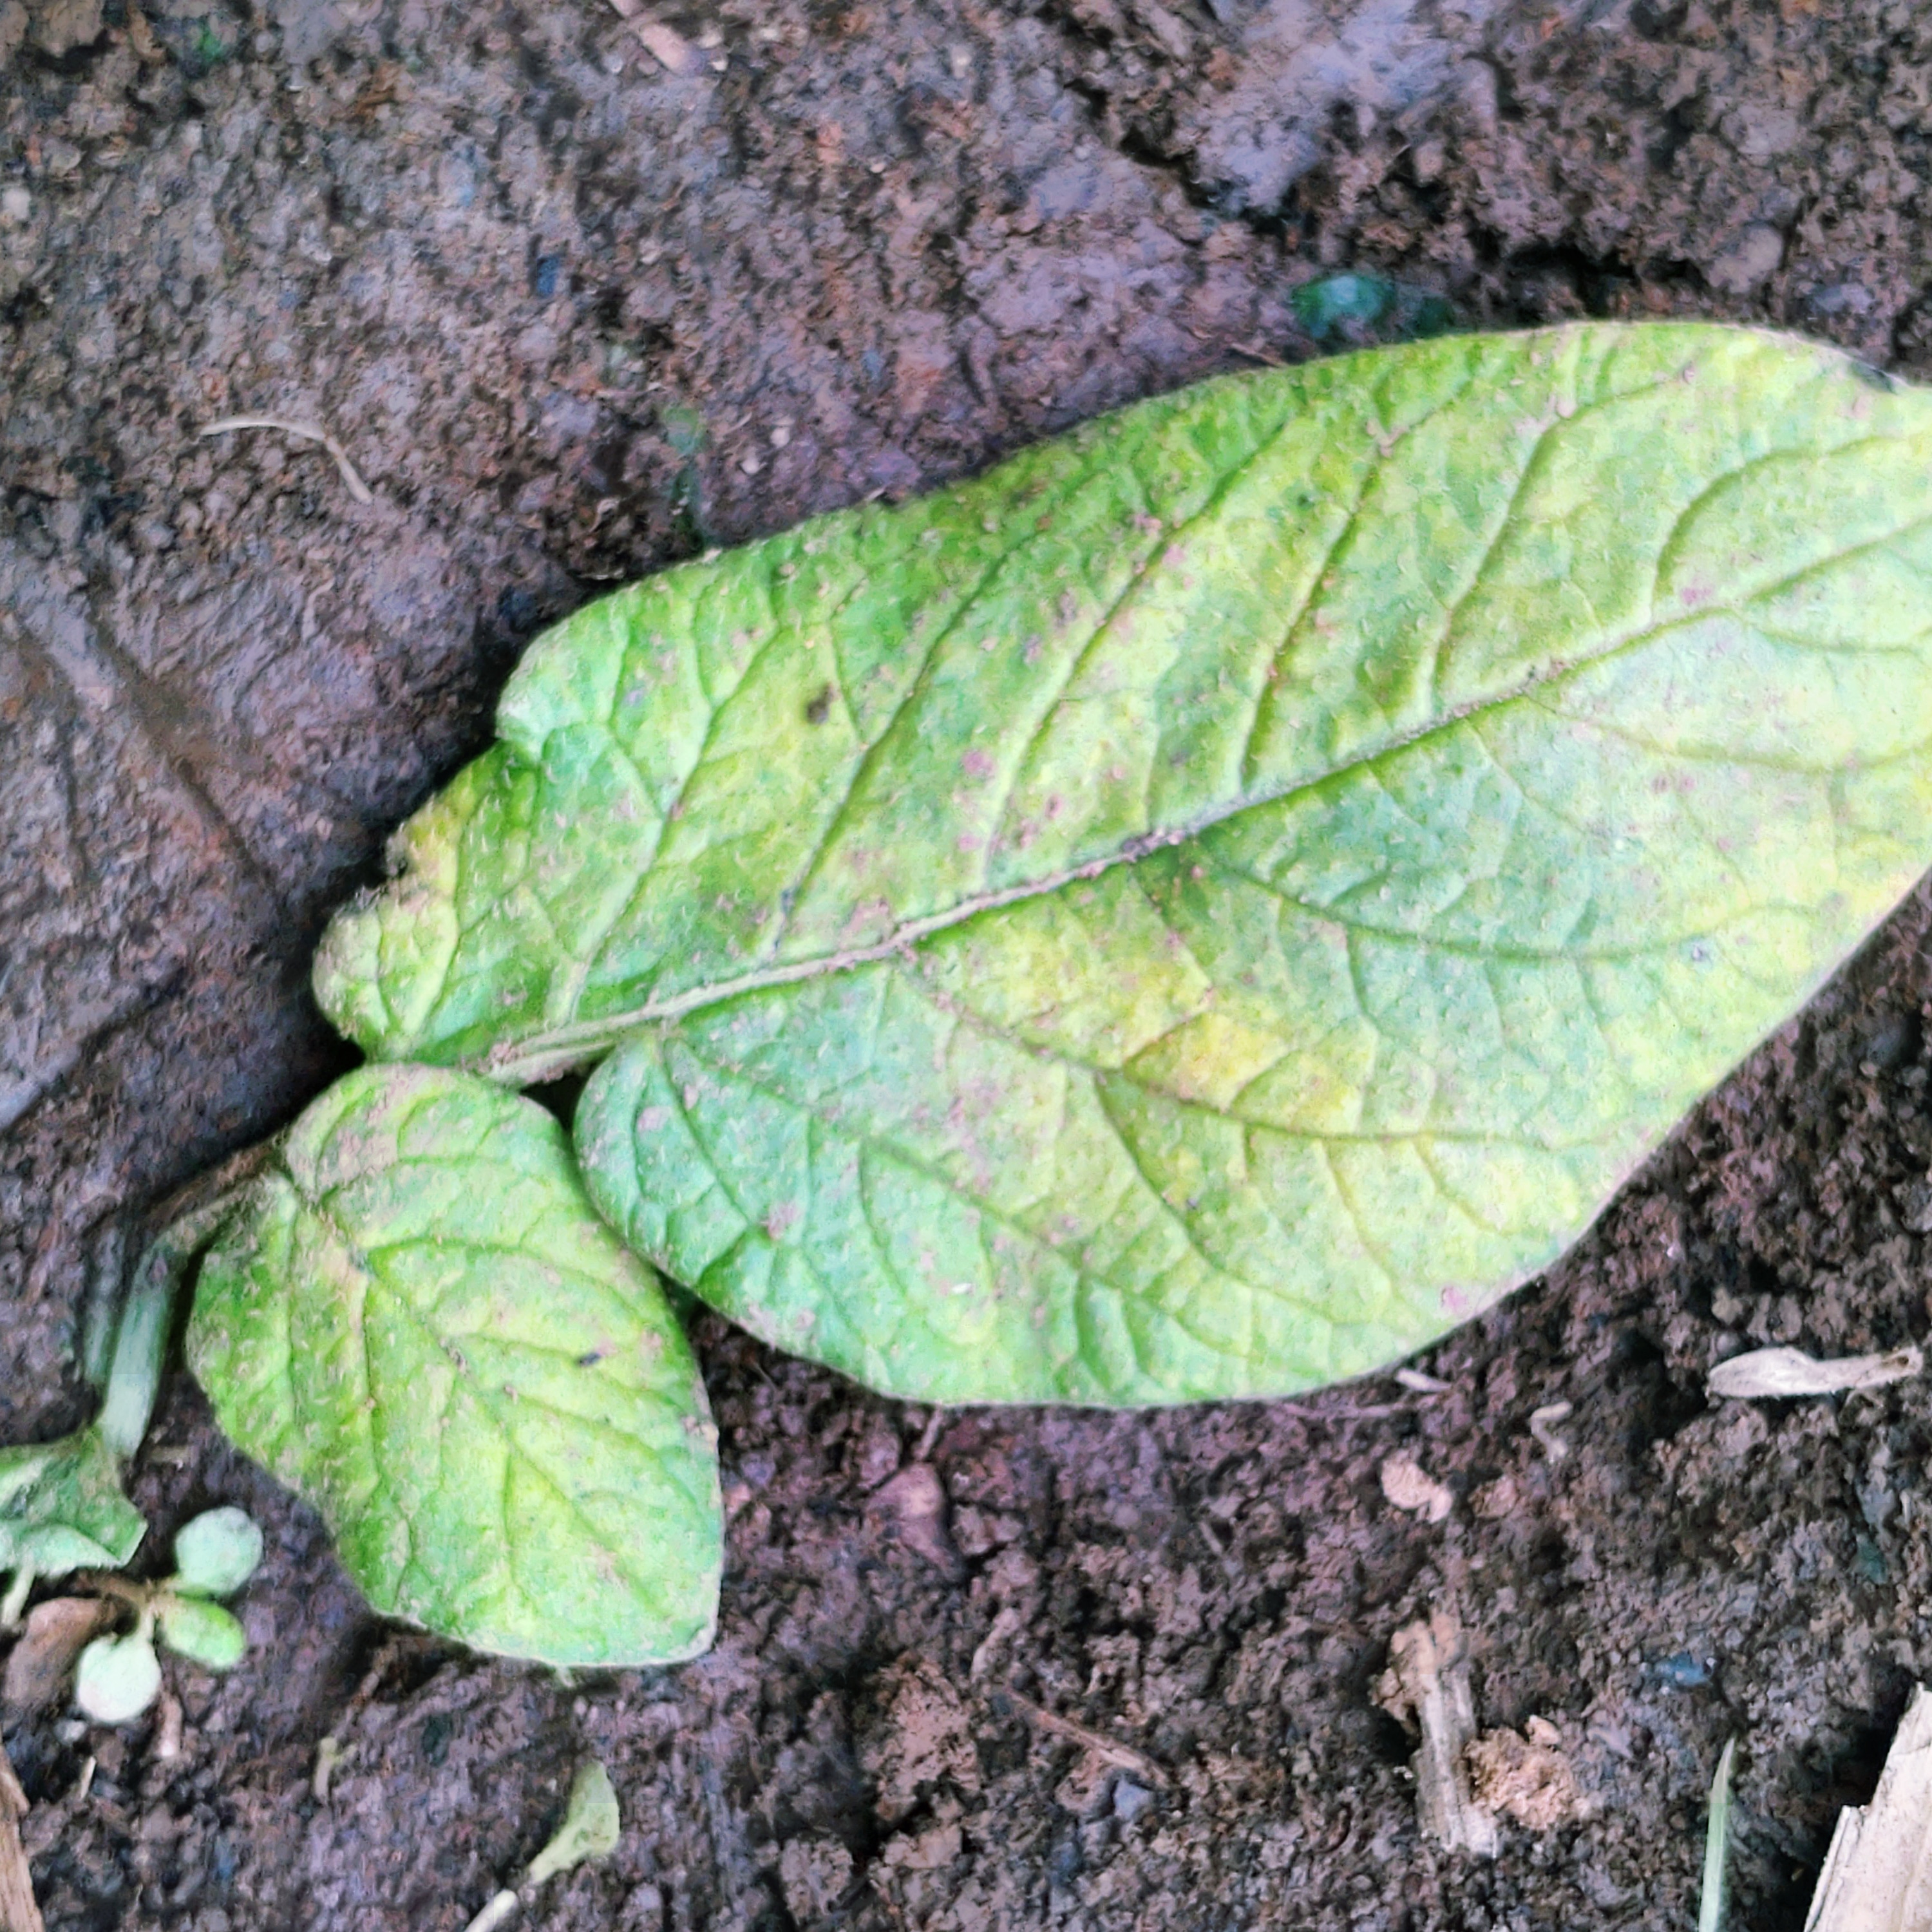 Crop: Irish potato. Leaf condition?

late blight
